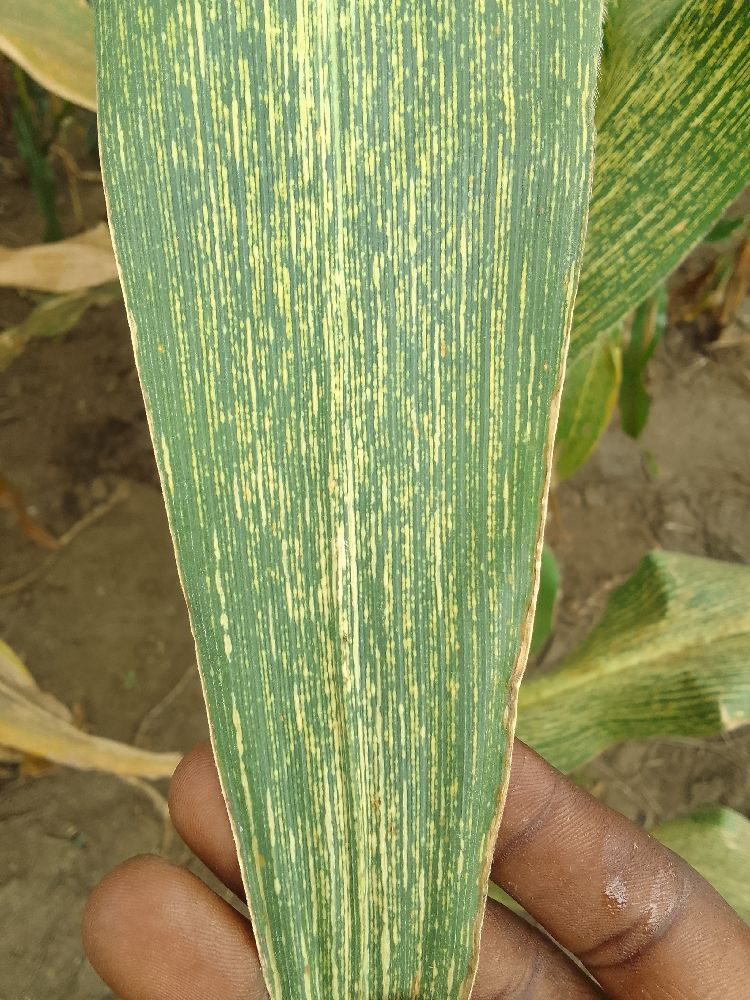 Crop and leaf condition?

maize, maize streak virus
